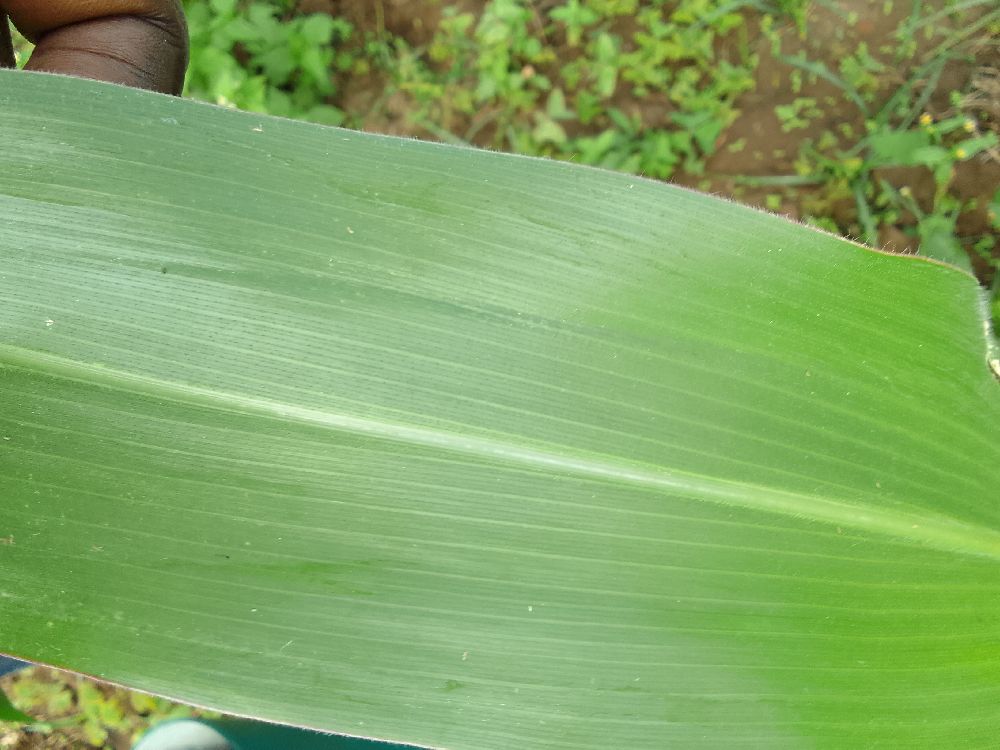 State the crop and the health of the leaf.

maize, healthy
